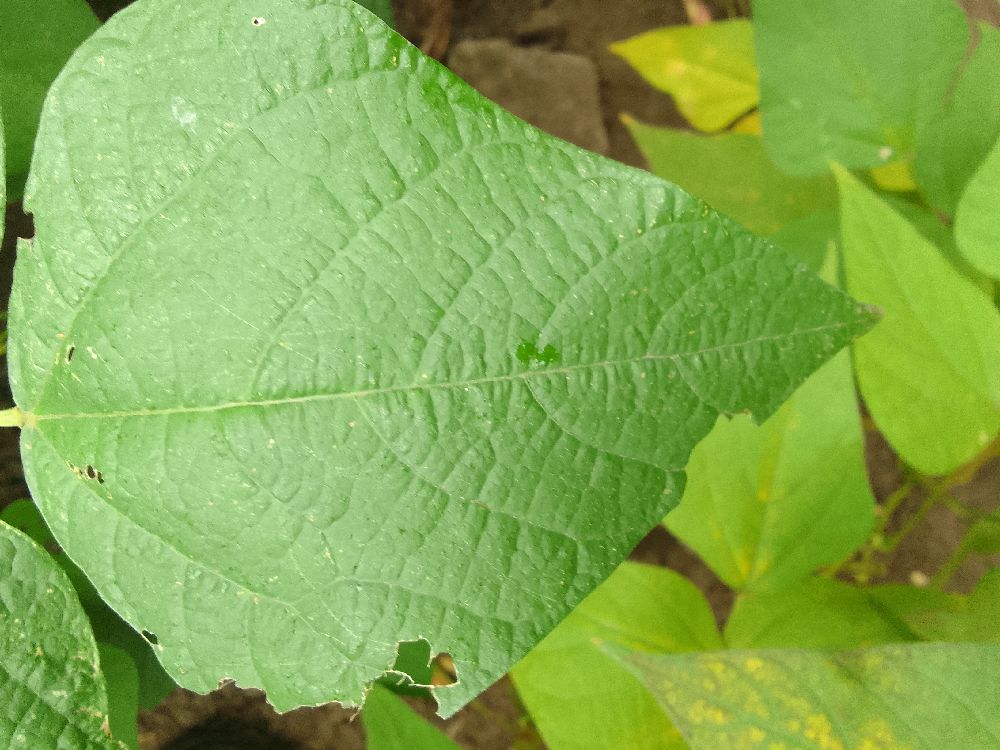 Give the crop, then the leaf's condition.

common bean, healthy
